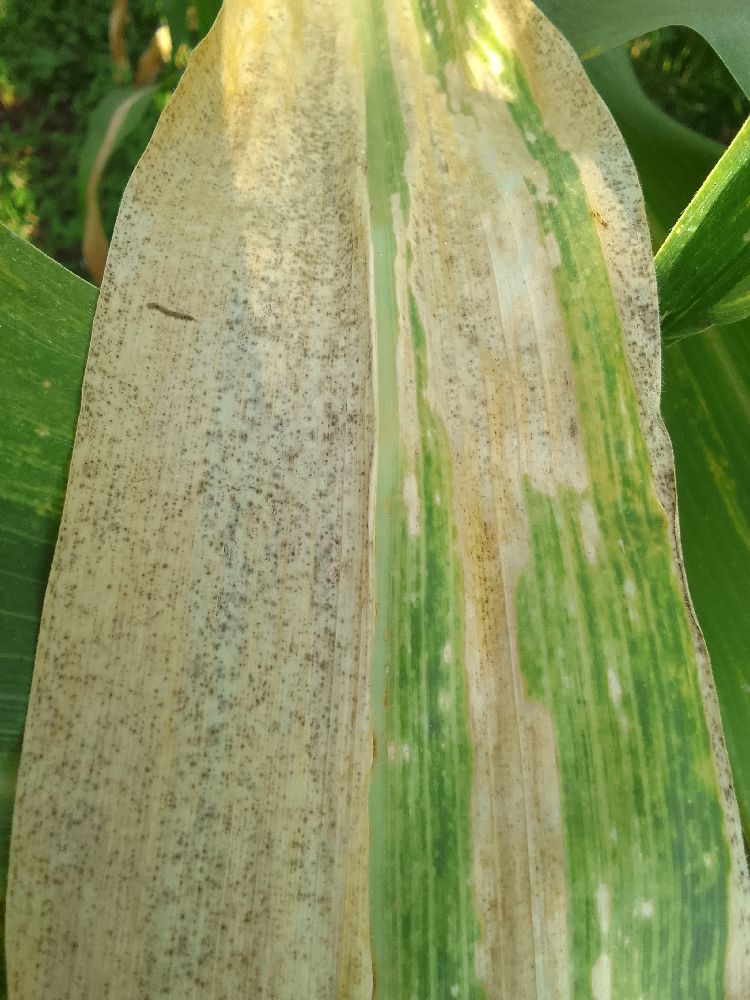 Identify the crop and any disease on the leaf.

maize, maize lethal necrosis
